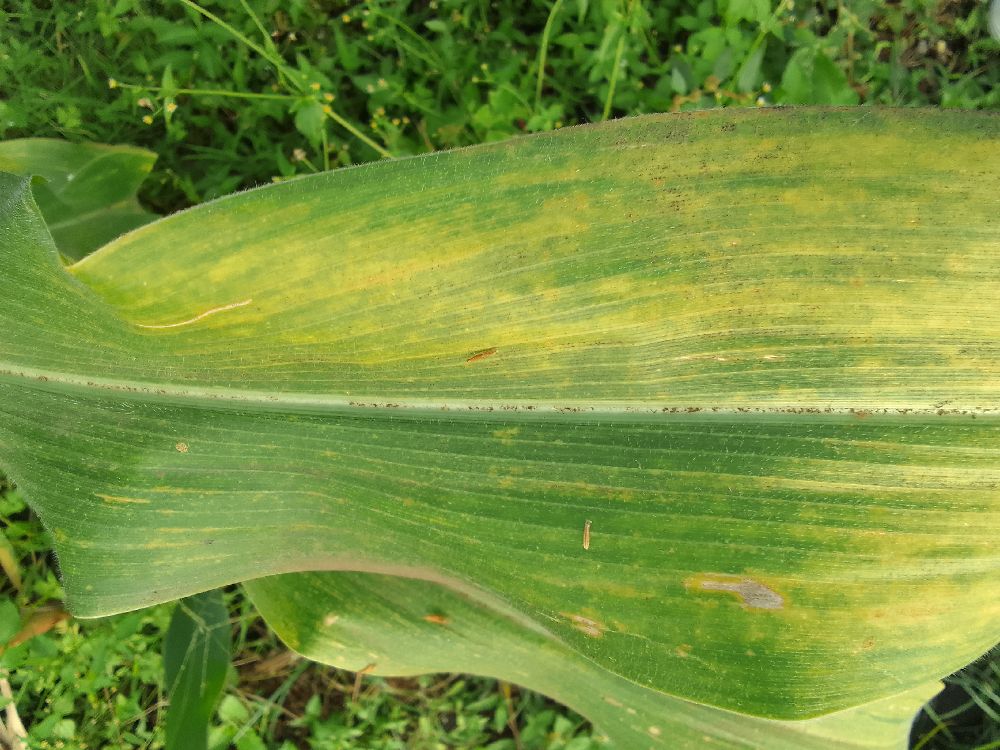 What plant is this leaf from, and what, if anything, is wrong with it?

maize, maize lethal necrosis
